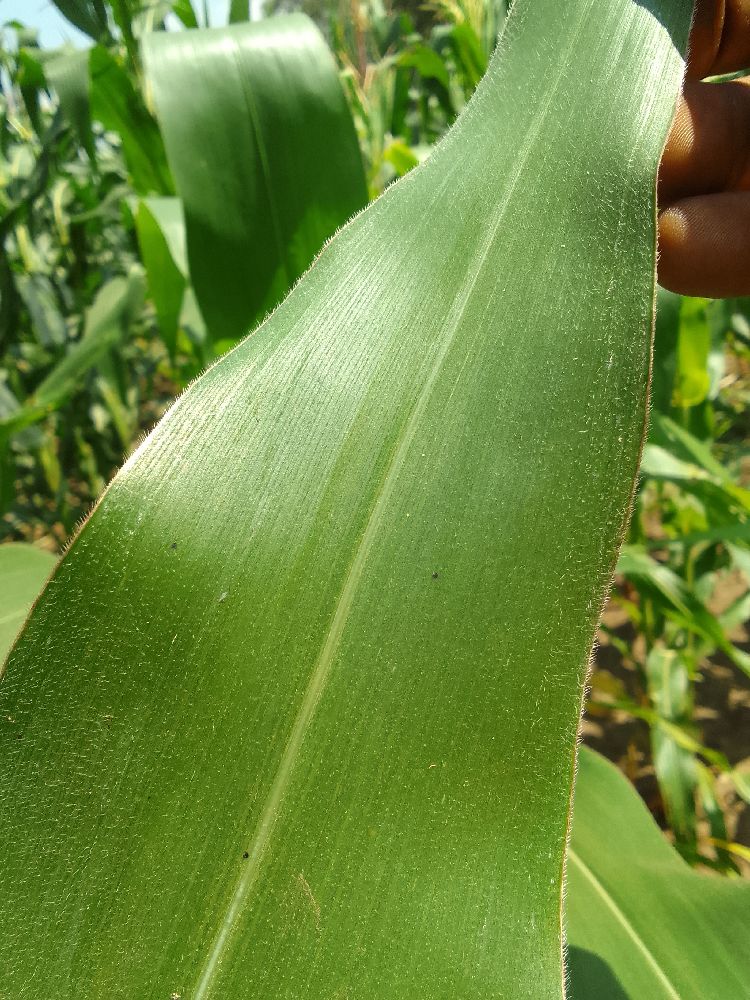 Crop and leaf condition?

maize, healthy
